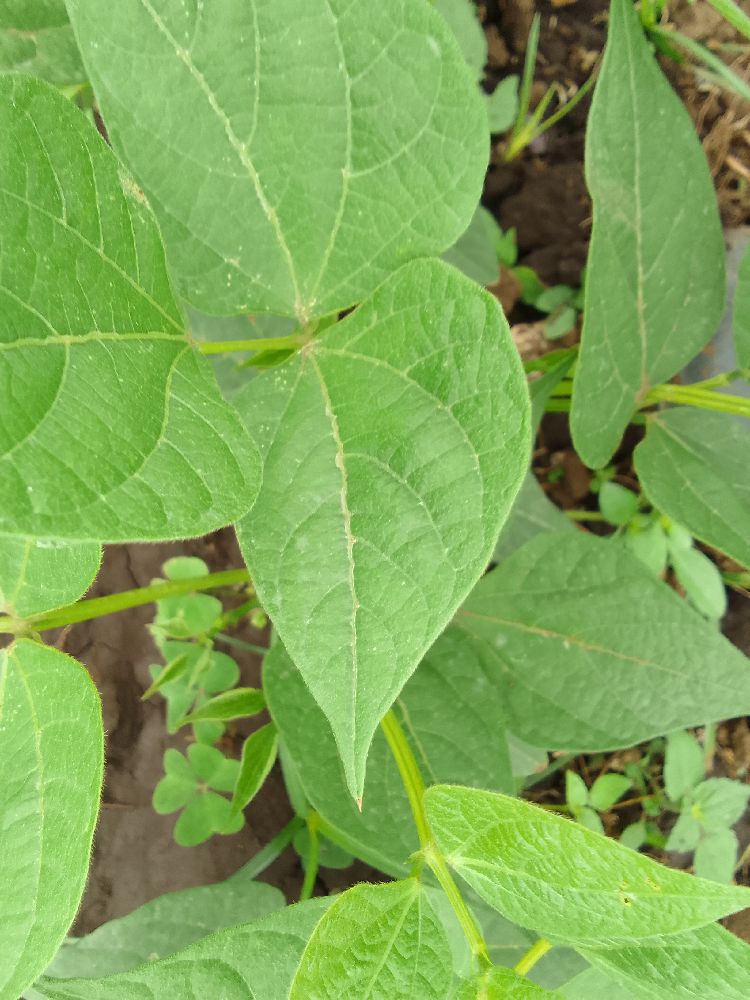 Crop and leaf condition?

common bean, healthy
